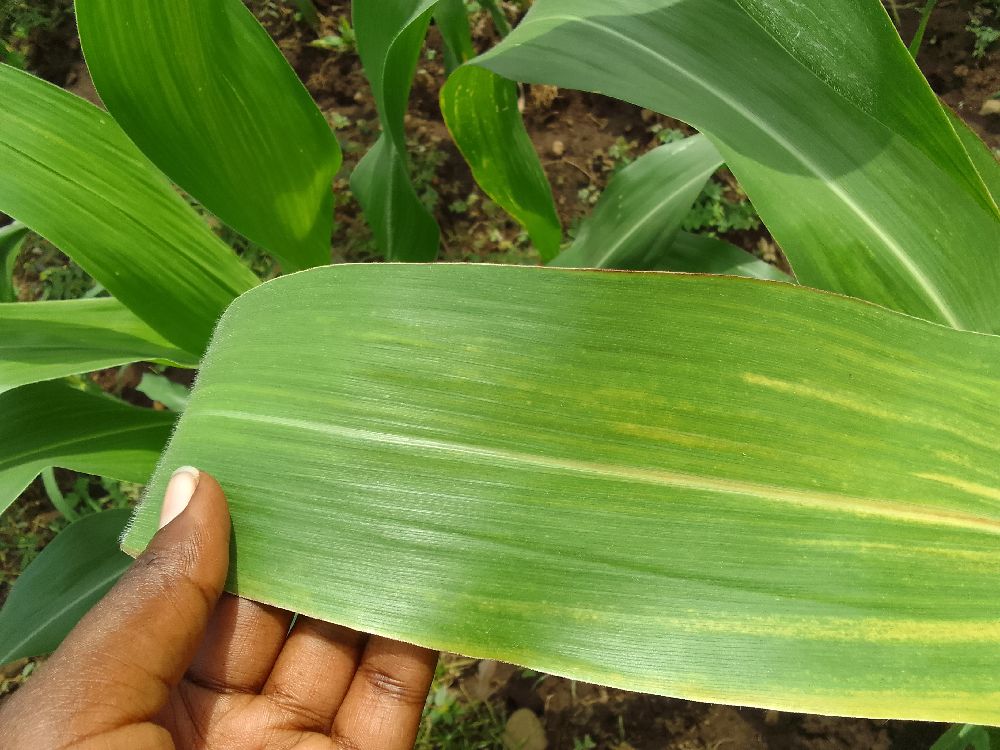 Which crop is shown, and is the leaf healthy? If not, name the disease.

maize, maize lethal necrosis
